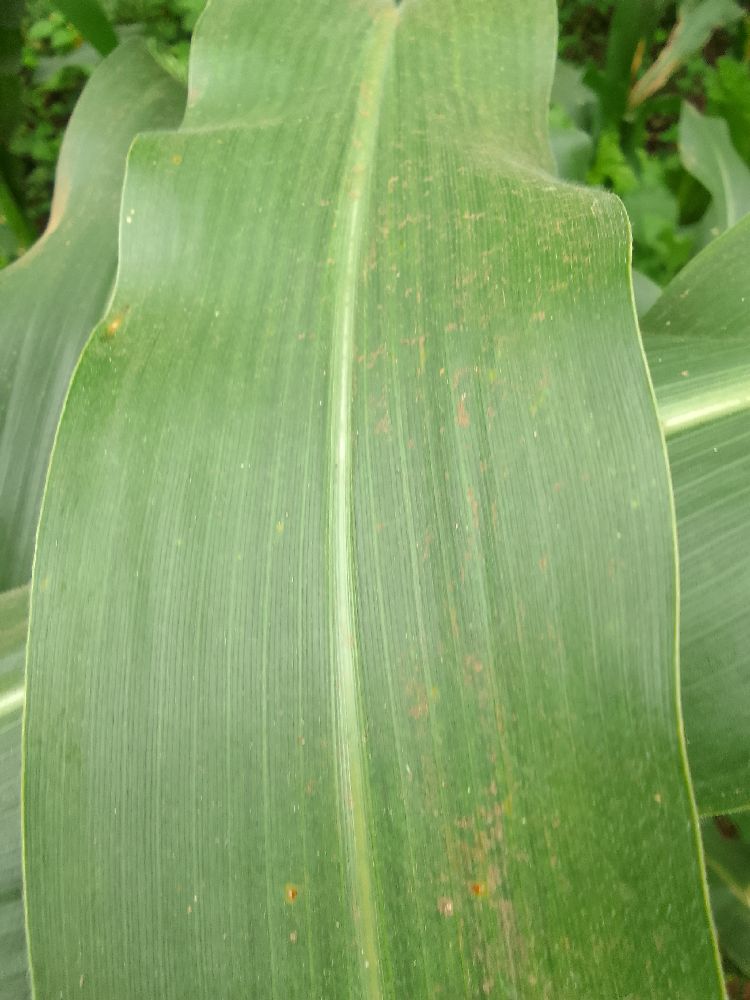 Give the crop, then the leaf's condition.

maize, healthy
